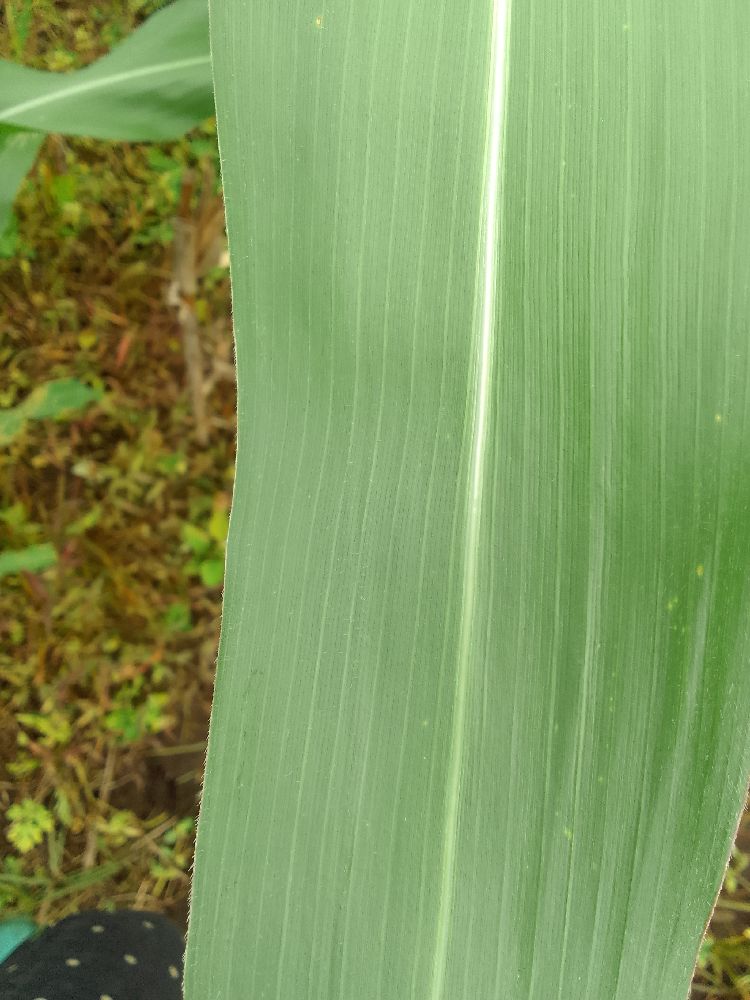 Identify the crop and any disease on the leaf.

maize, healthy
